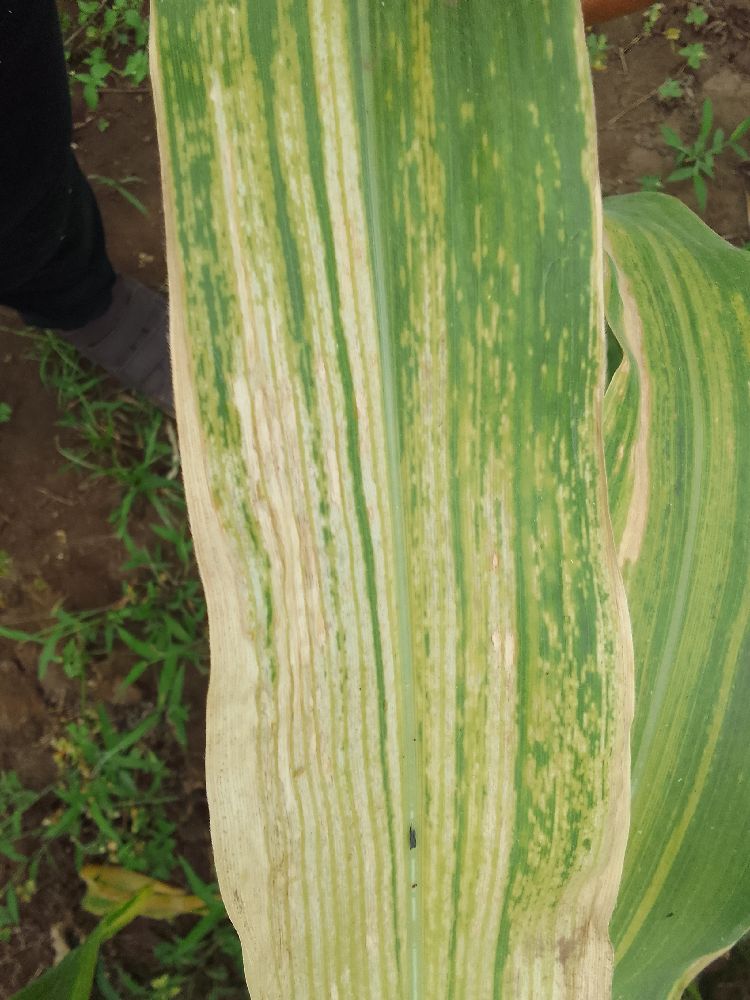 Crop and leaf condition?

maize, maize lethal necrosis
